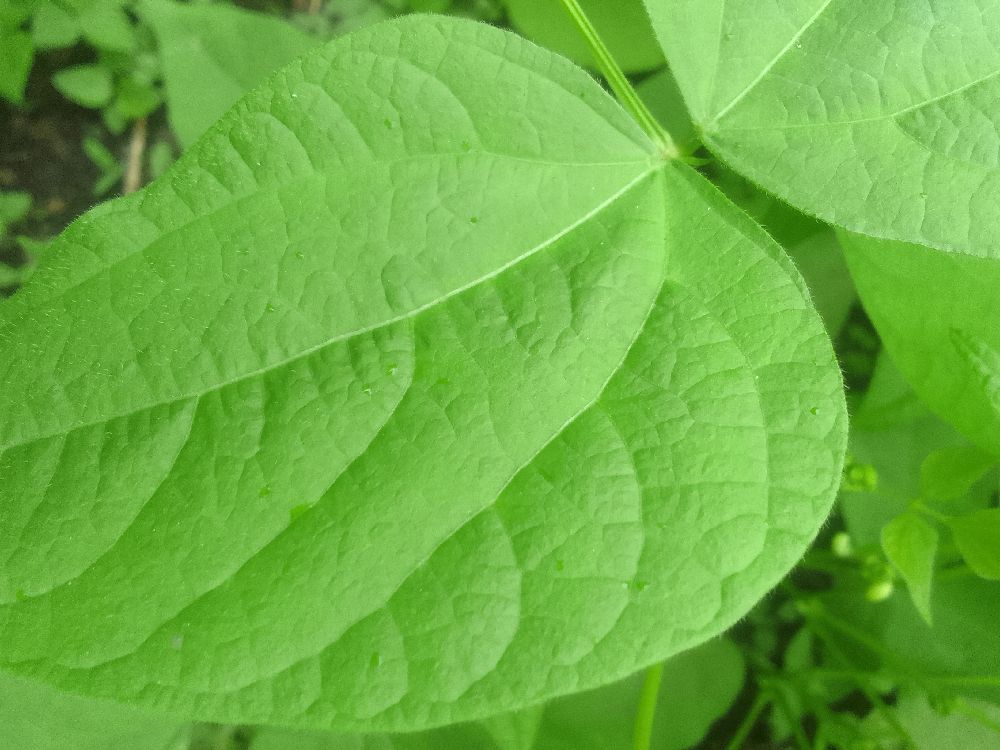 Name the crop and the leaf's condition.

common bean, healthy
